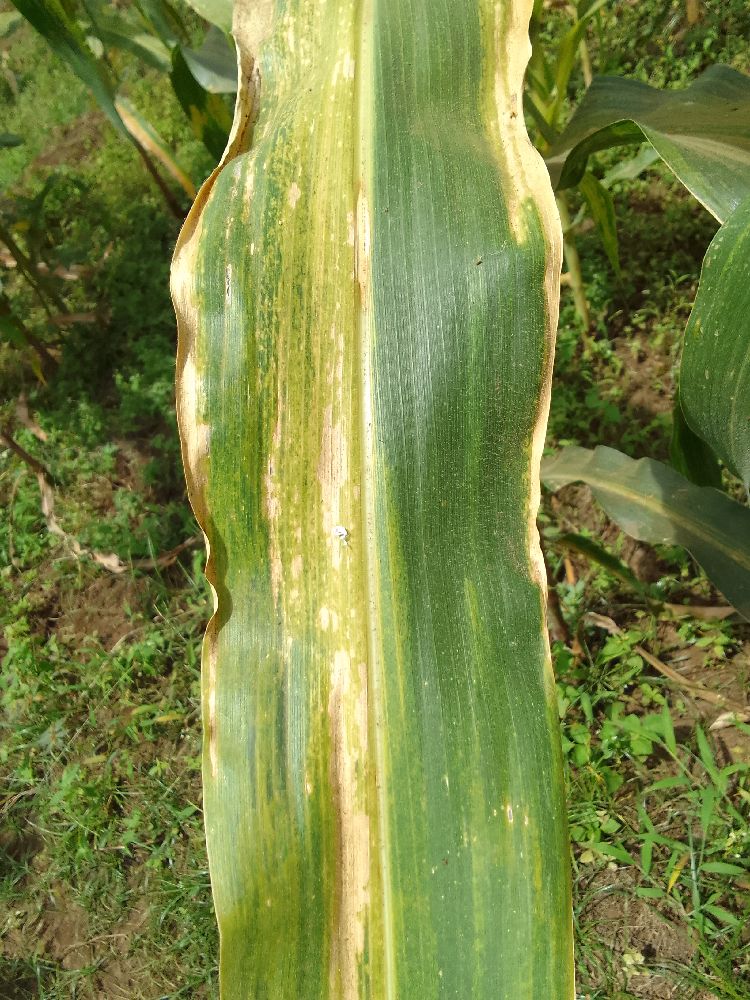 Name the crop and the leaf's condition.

maize, maize lethal necrosis
